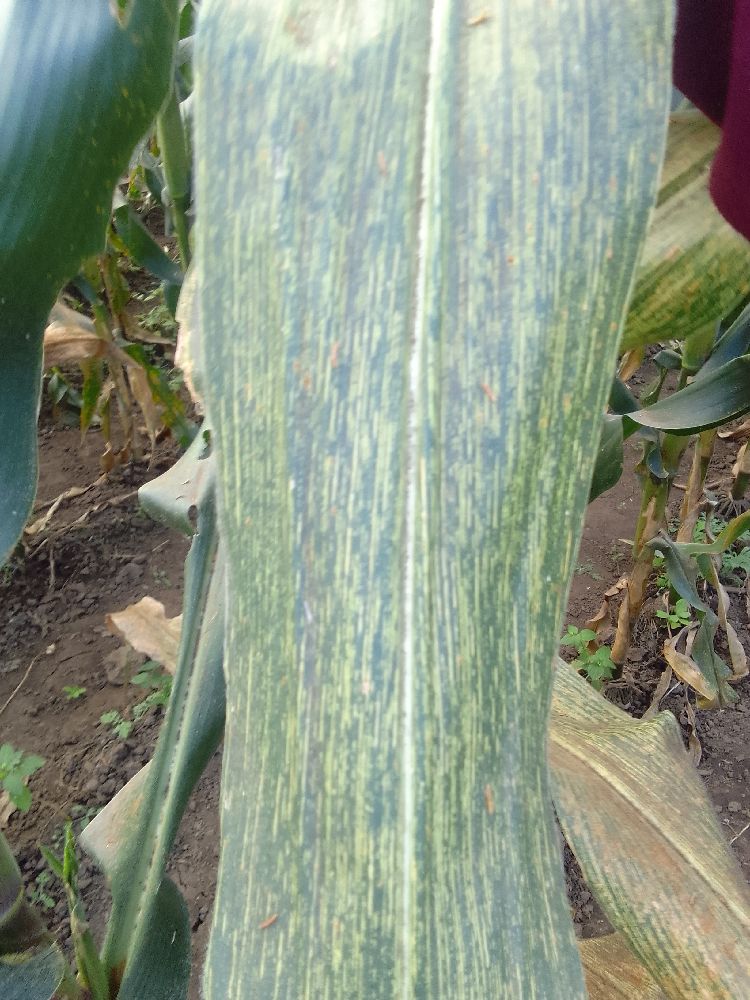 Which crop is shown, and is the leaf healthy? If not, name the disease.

maize, maize streak virus
